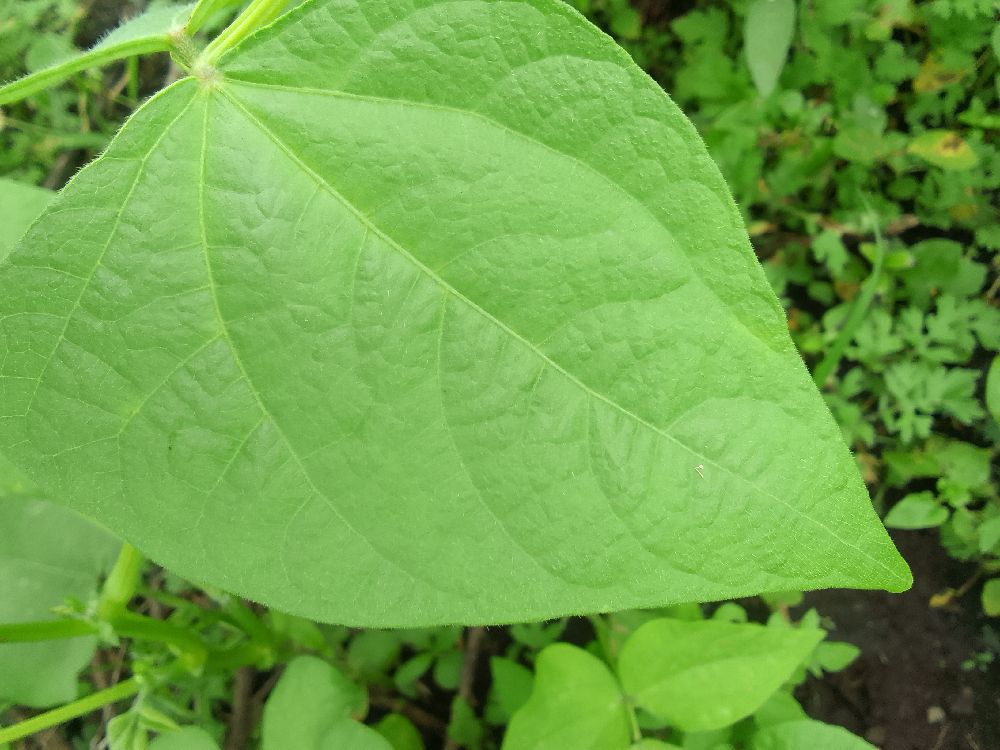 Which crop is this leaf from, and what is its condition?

common bean, healthy
